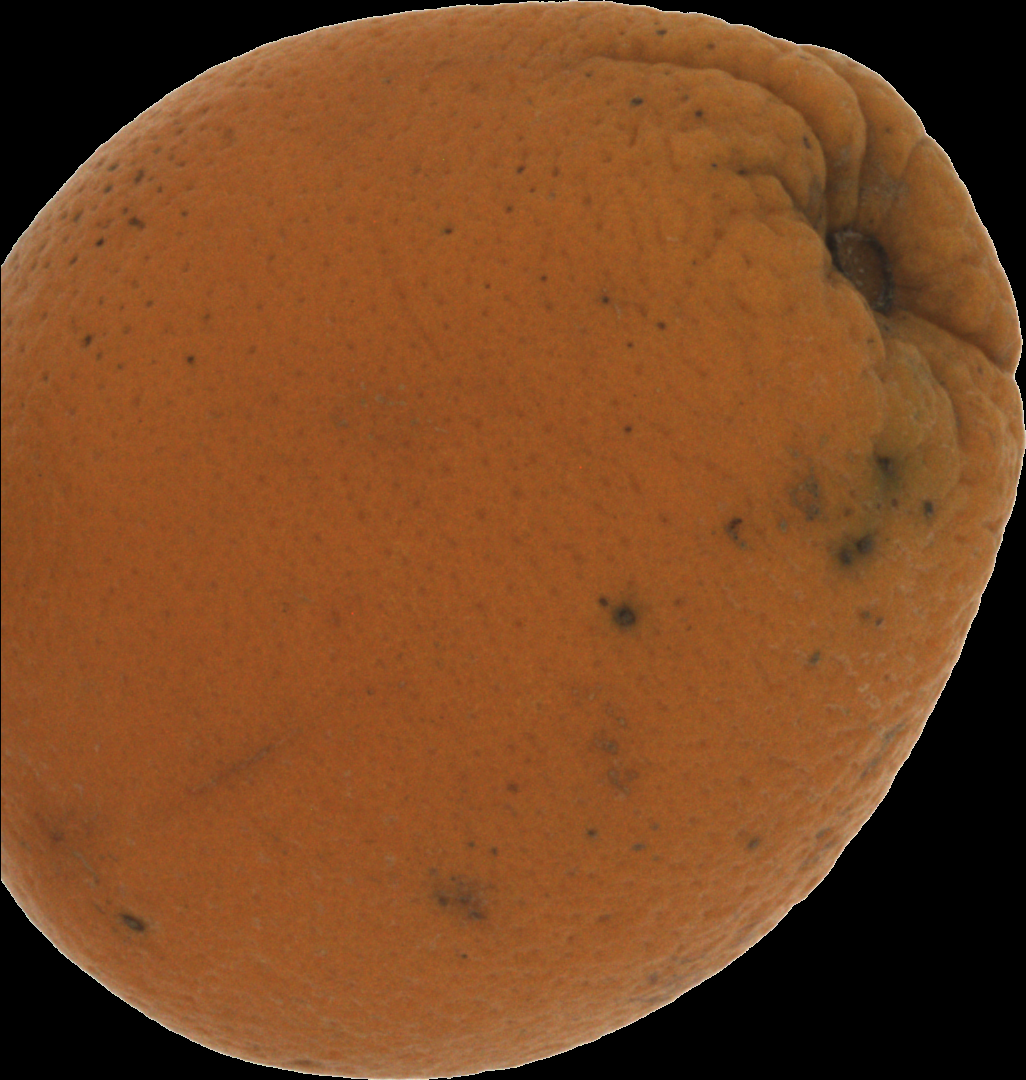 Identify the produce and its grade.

orange, bad
